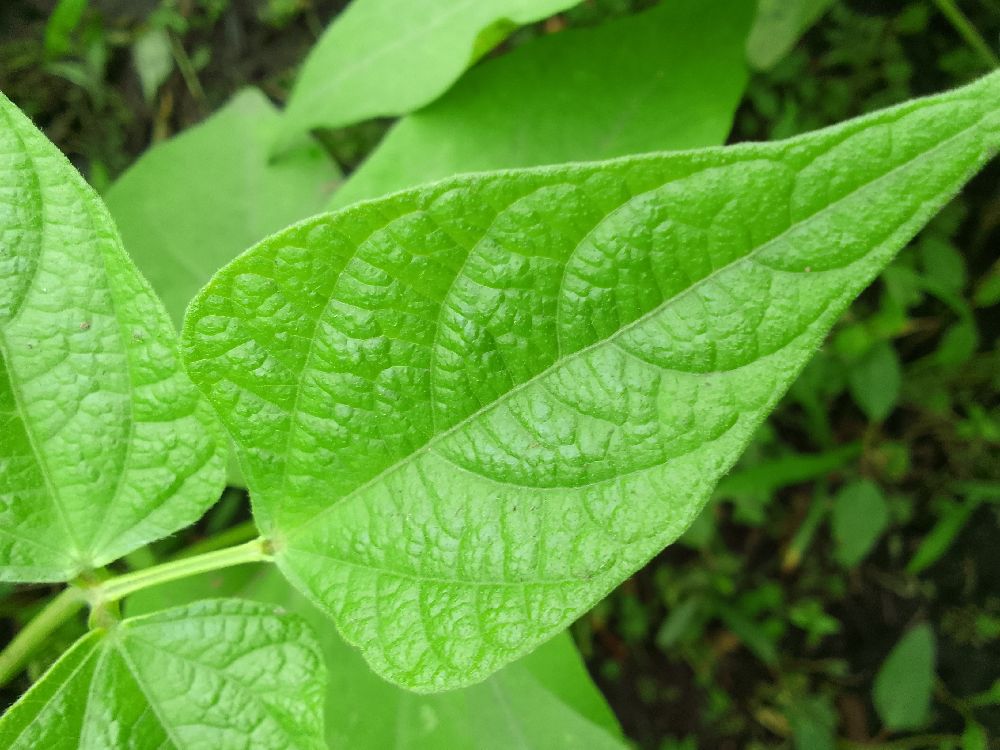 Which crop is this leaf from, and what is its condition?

common bean, healthy
